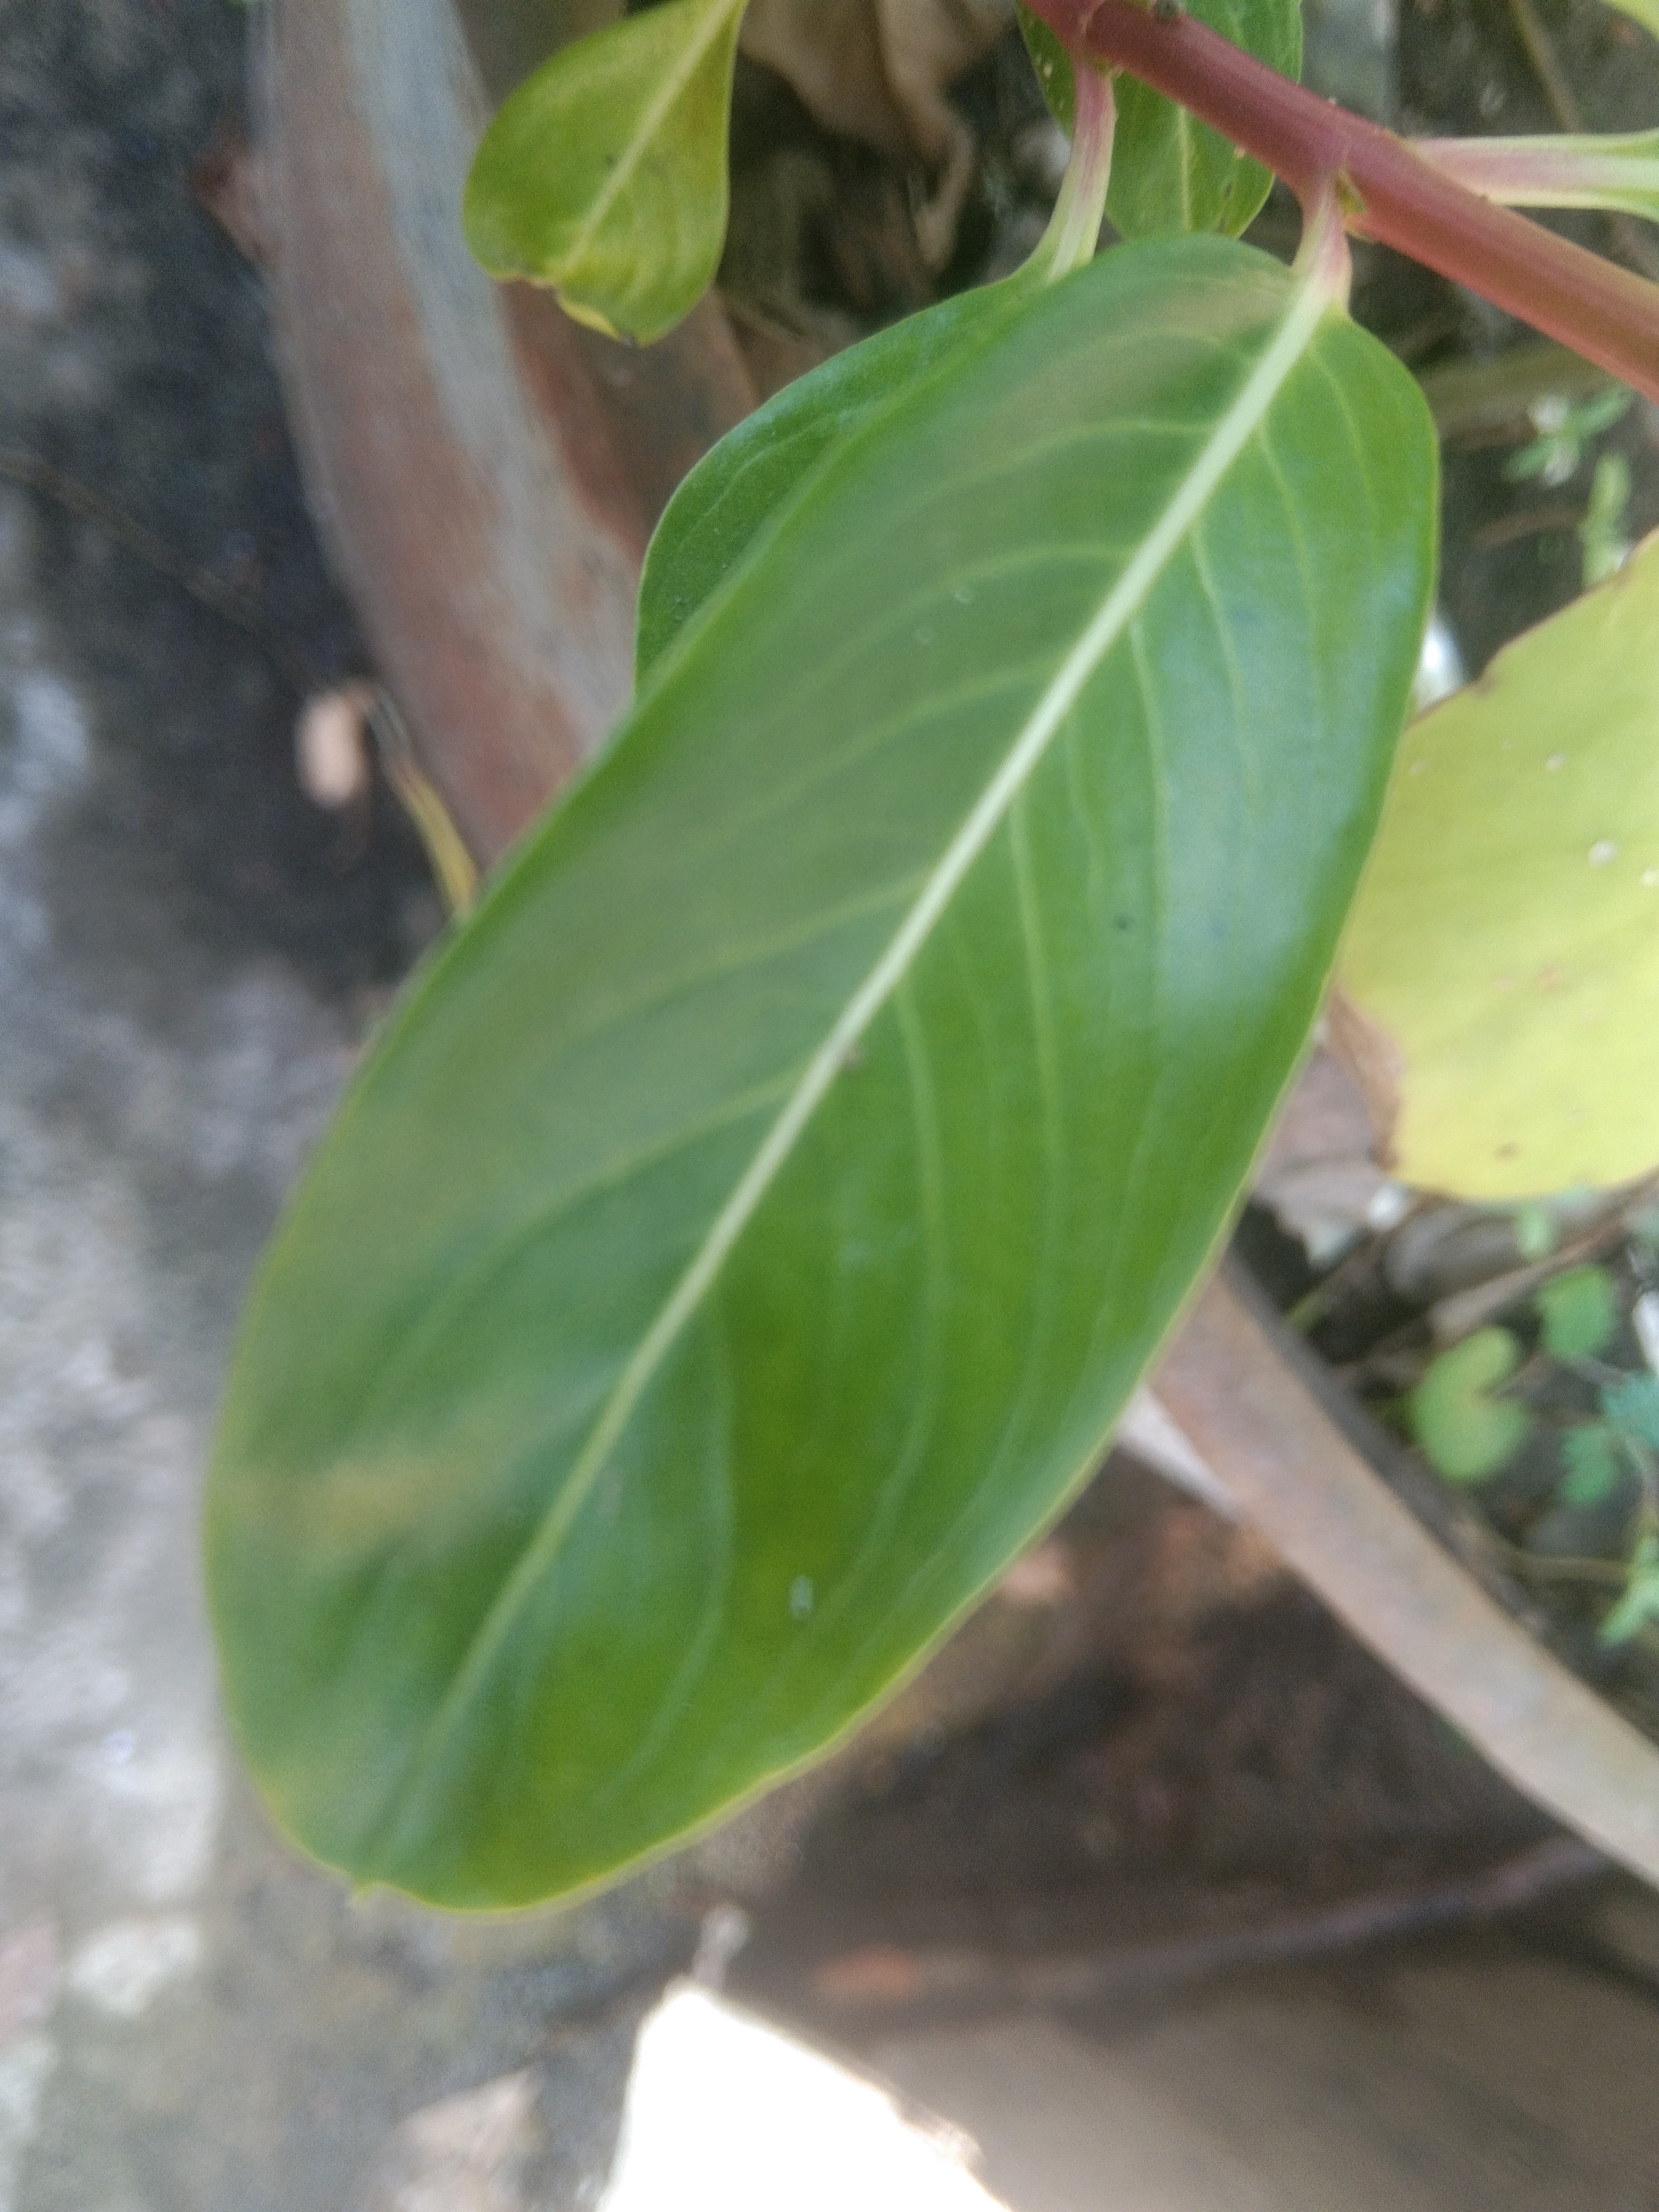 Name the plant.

rose periwinkle
